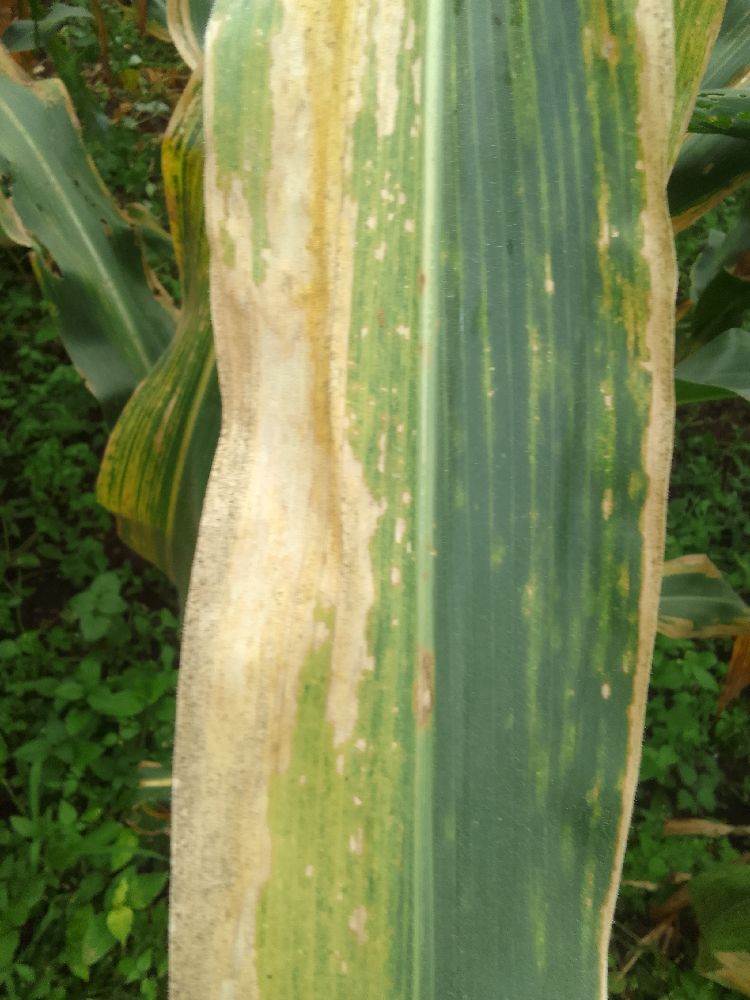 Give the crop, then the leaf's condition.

maize, maize lethal necrosis
